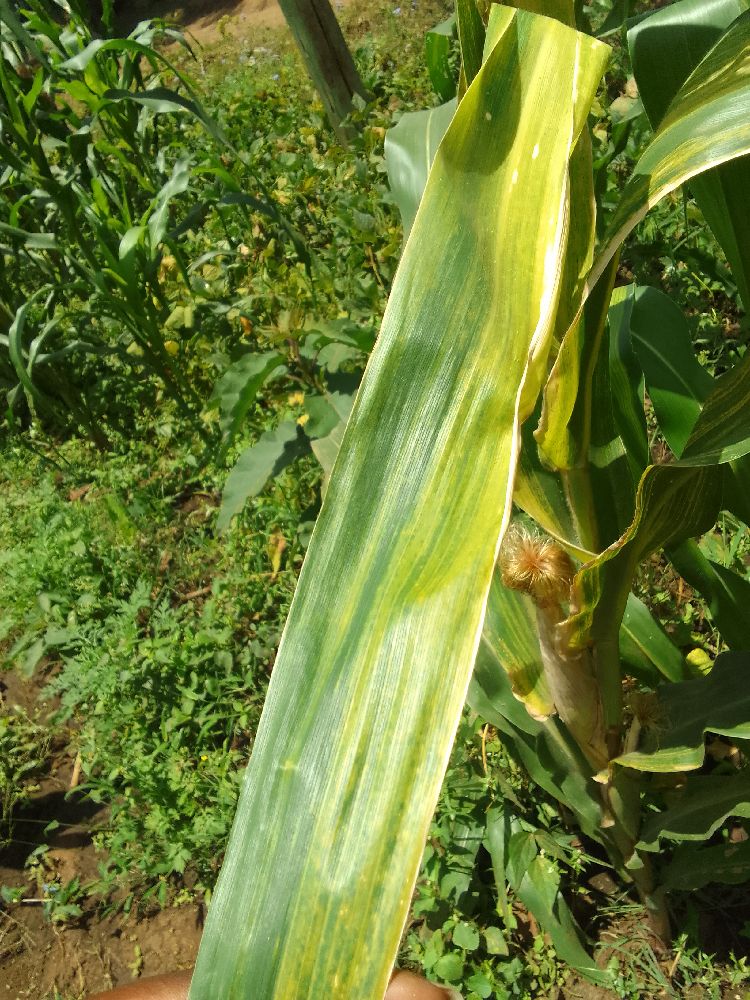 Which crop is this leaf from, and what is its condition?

maize, maize lethal necrosis
